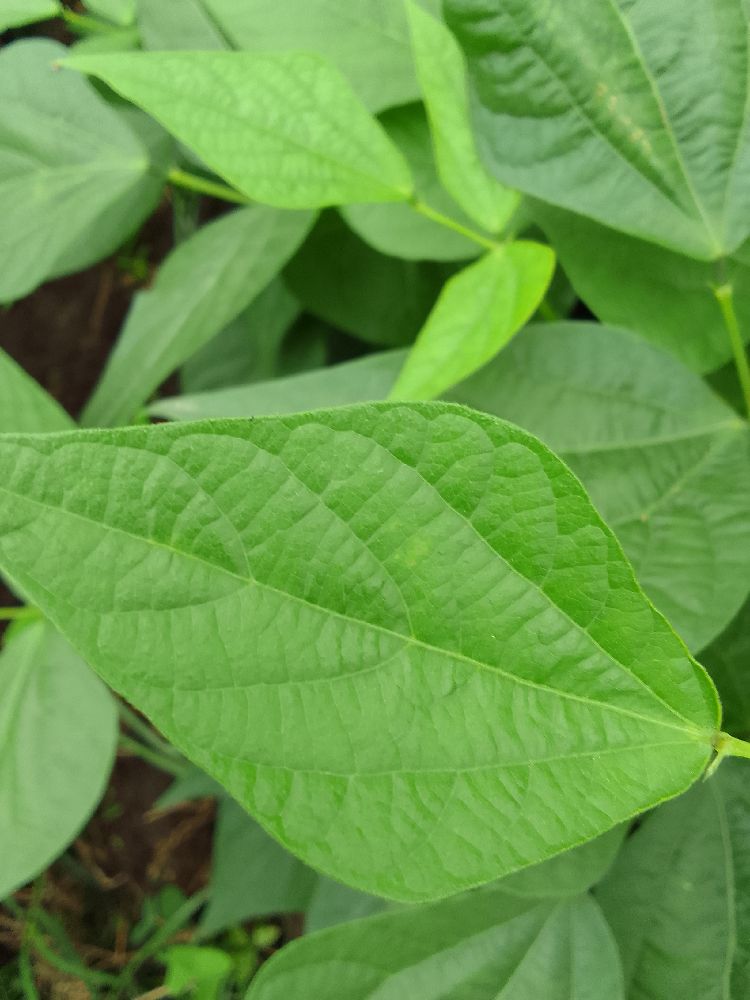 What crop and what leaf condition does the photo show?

common bean, healthy
